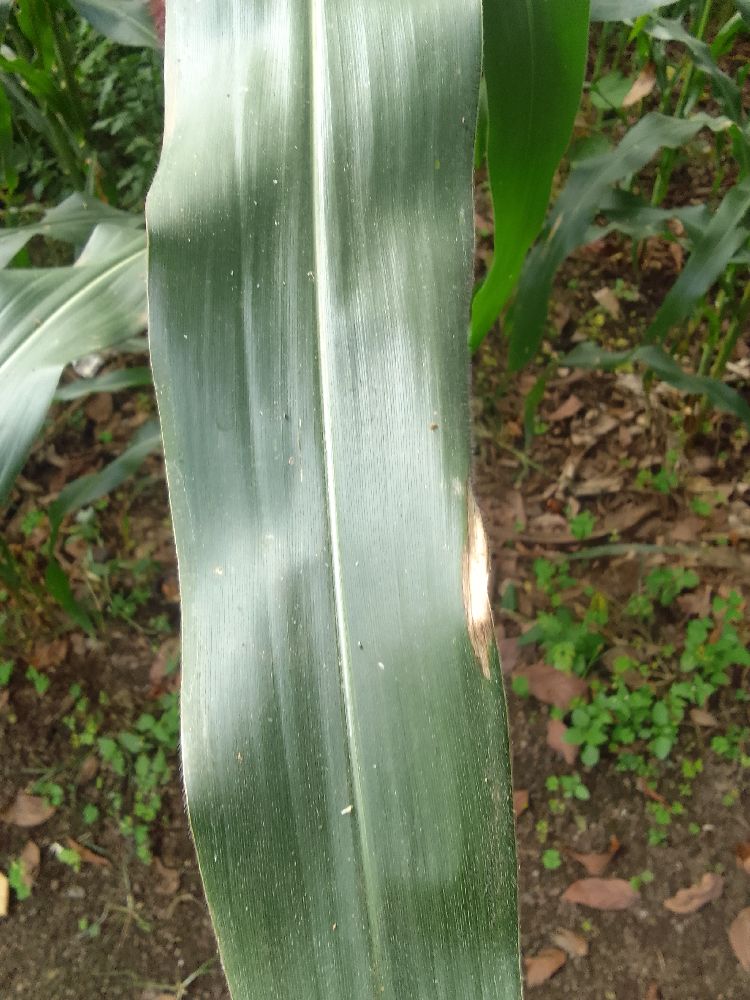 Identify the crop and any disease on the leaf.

maize, healthy
